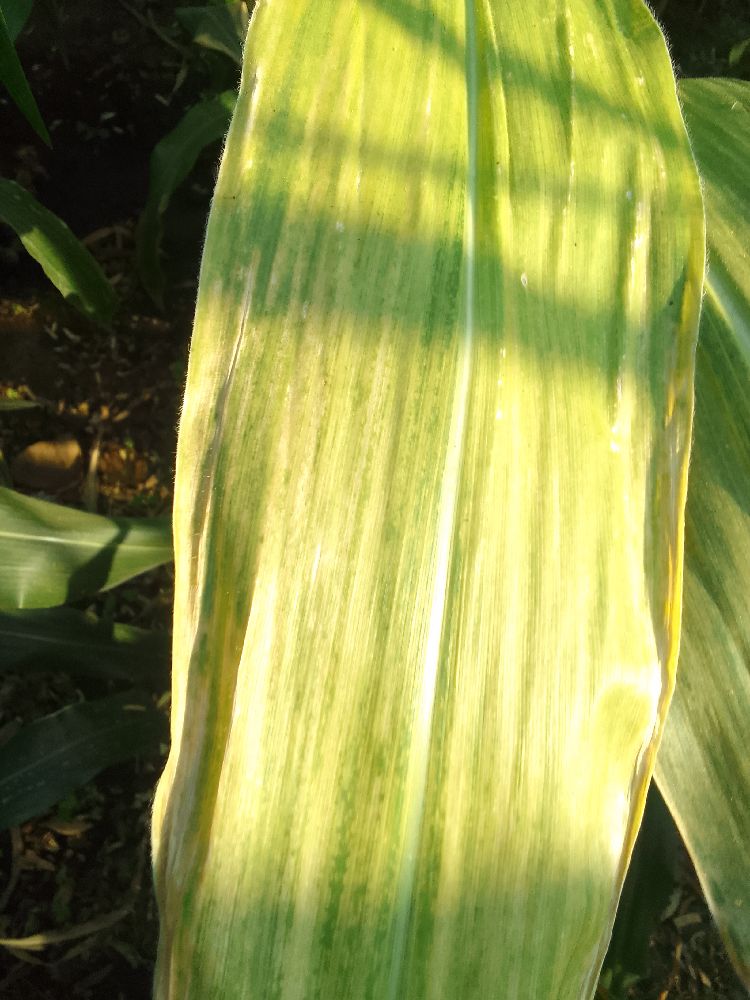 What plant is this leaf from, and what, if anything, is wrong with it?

maize, maize lethal necrosis
